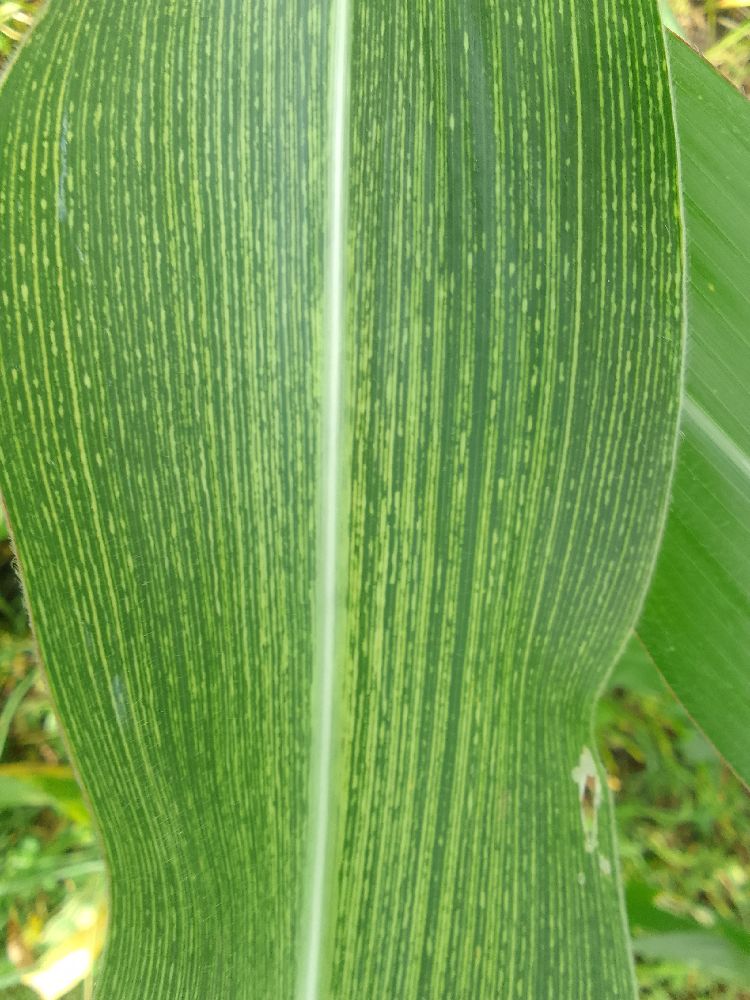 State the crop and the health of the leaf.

maize, maize streak virus
